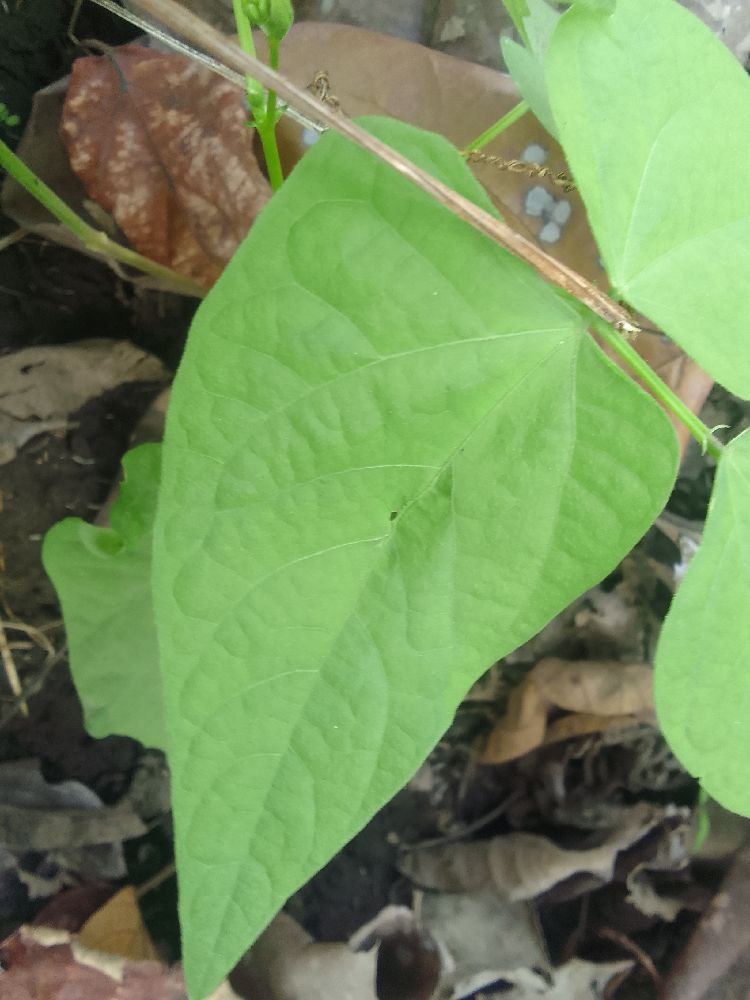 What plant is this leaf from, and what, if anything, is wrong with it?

common bean, healthy
